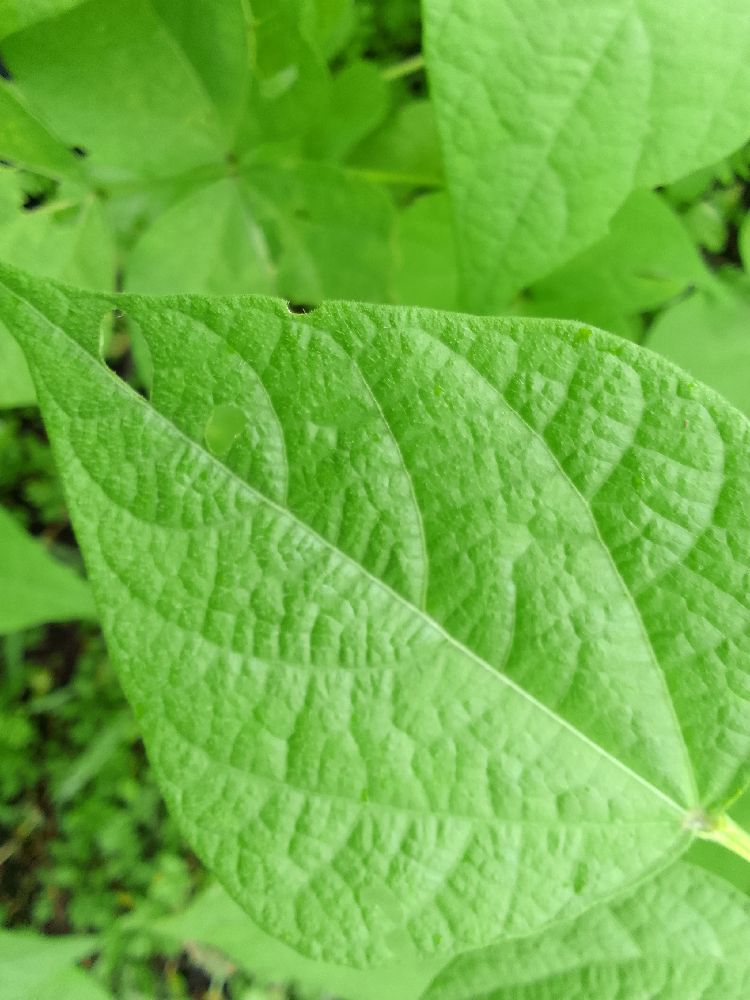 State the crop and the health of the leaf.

common bean, healthy
